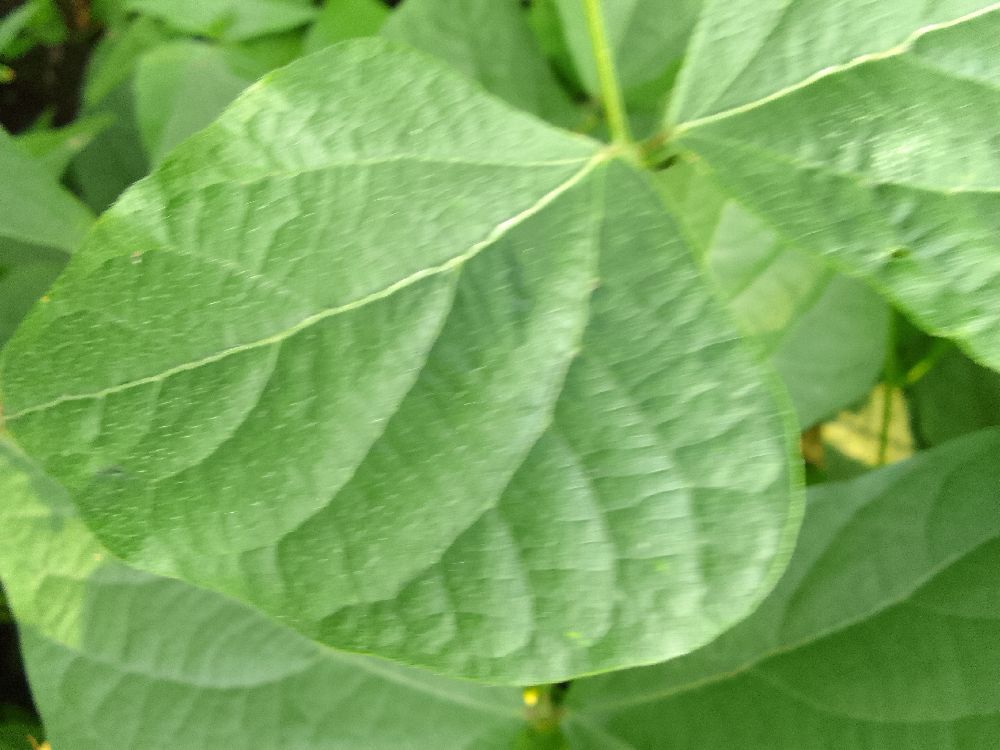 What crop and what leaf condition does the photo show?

common bean, healthy
